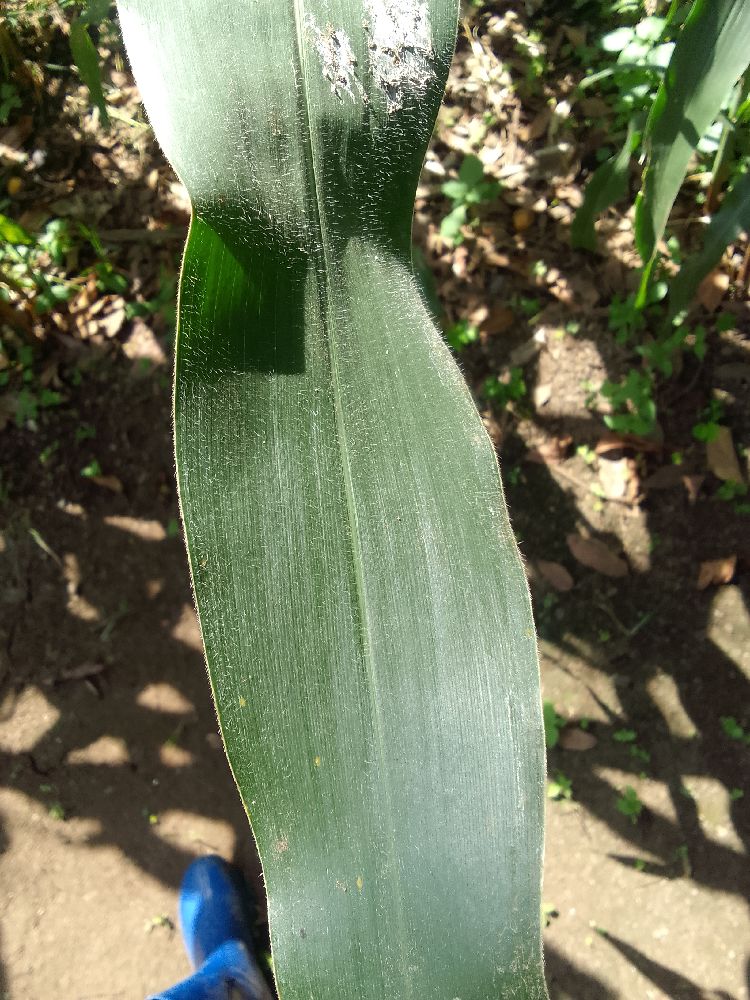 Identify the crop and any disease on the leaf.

maize, healthy
